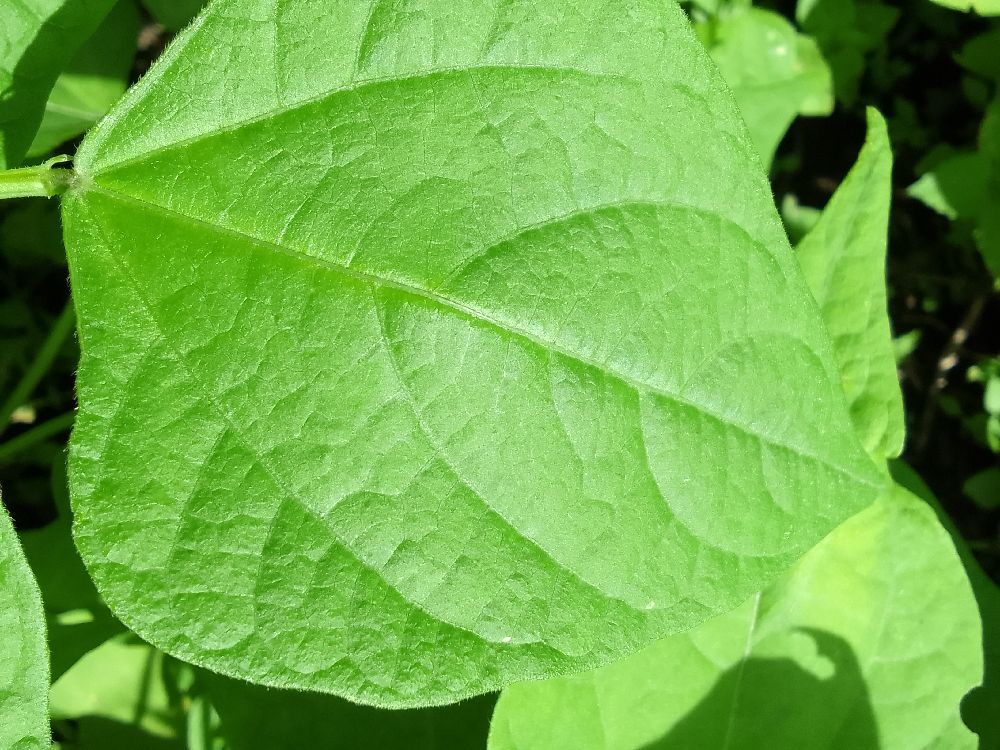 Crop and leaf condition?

common bean, healthy
